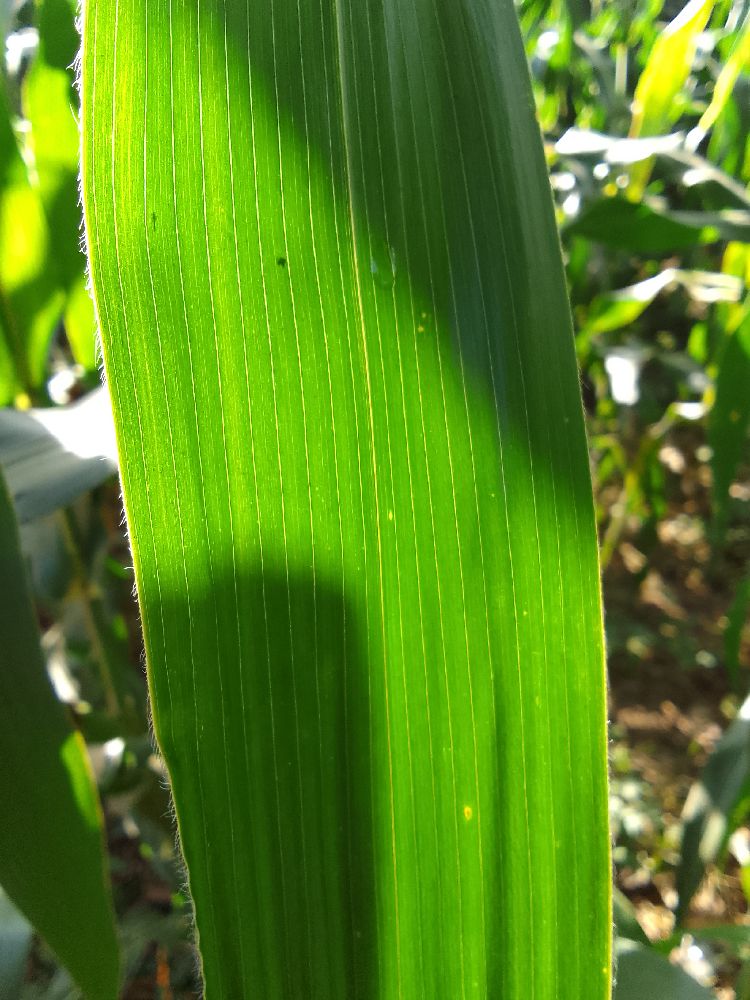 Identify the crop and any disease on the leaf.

maize, healthy
